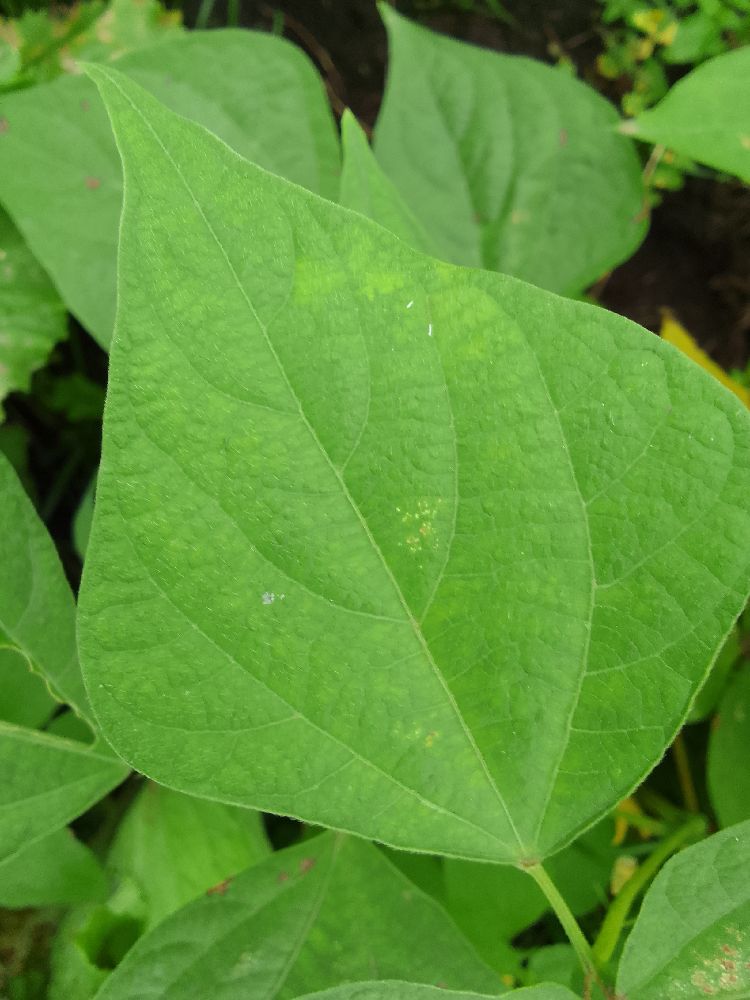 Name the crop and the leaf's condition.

common bean, healthy
